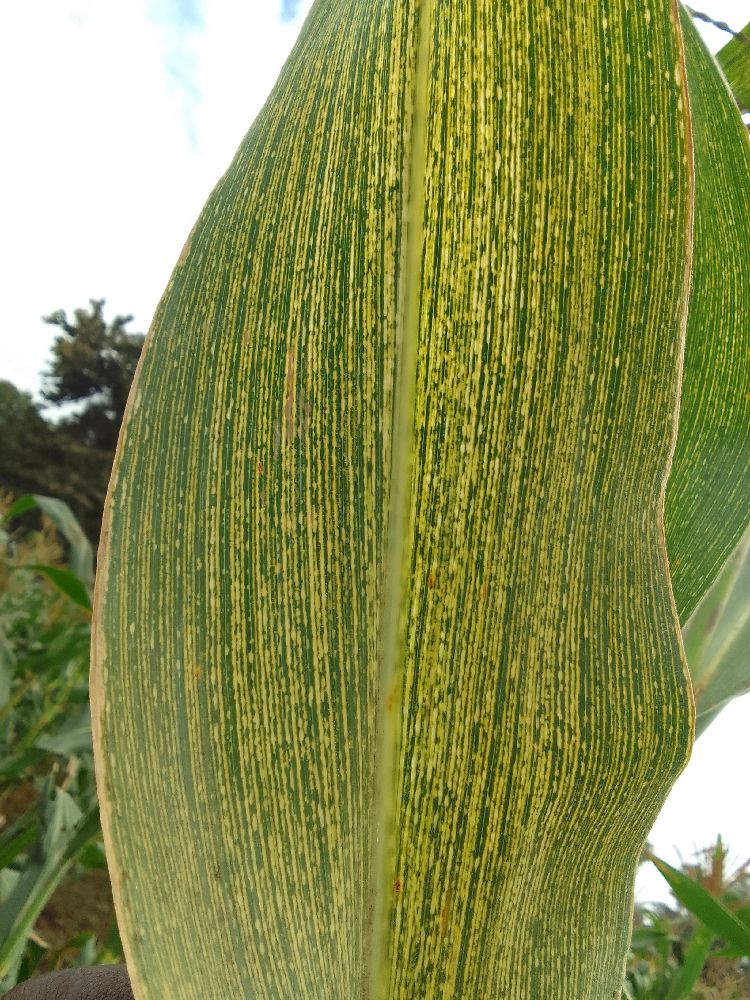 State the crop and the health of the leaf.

maize, maize streak virus
